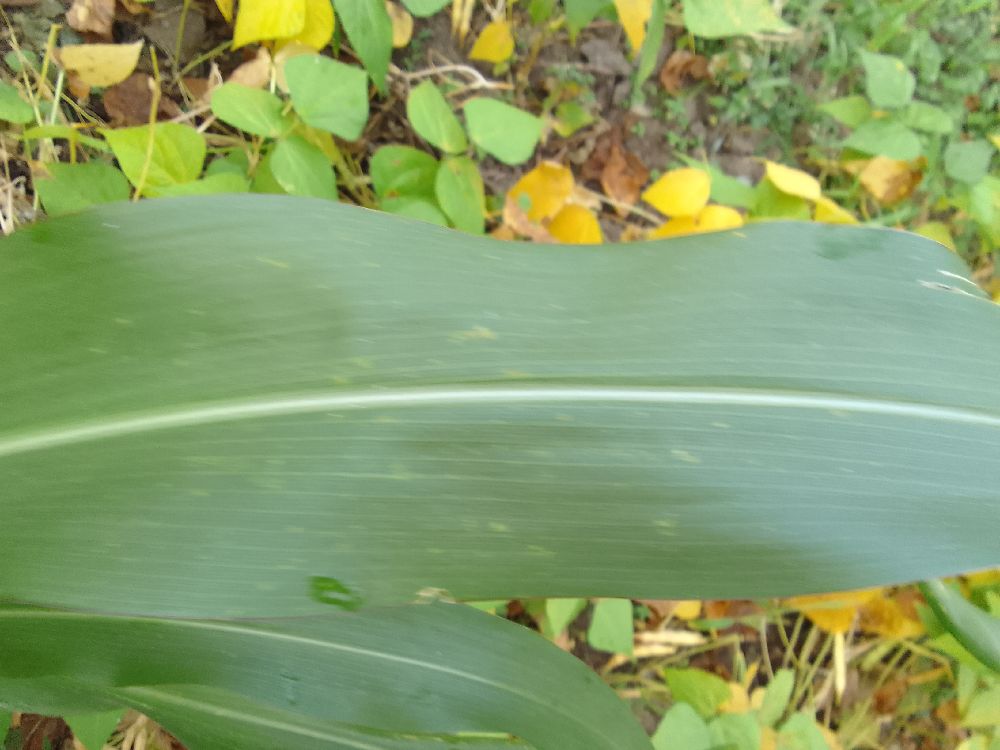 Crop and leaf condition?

maize, healthy
